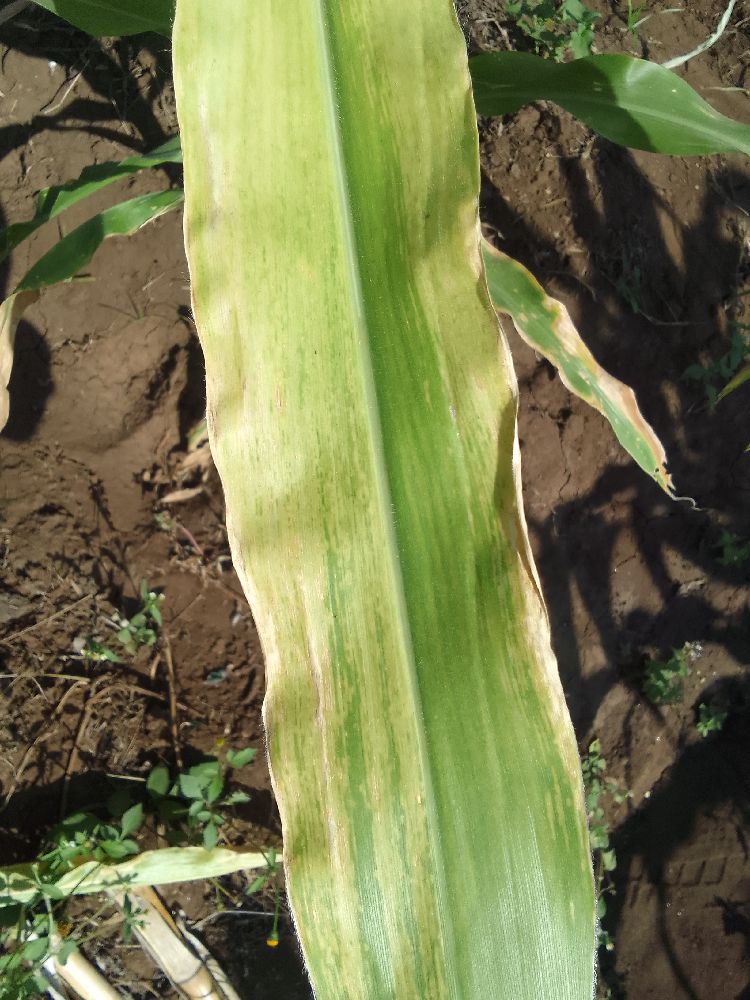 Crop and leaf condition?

maize, maize lethal necrosis
